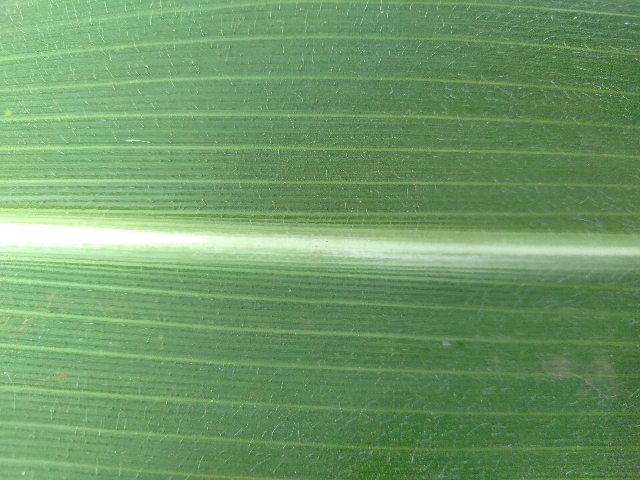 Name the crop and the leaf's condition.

maize, healthy
